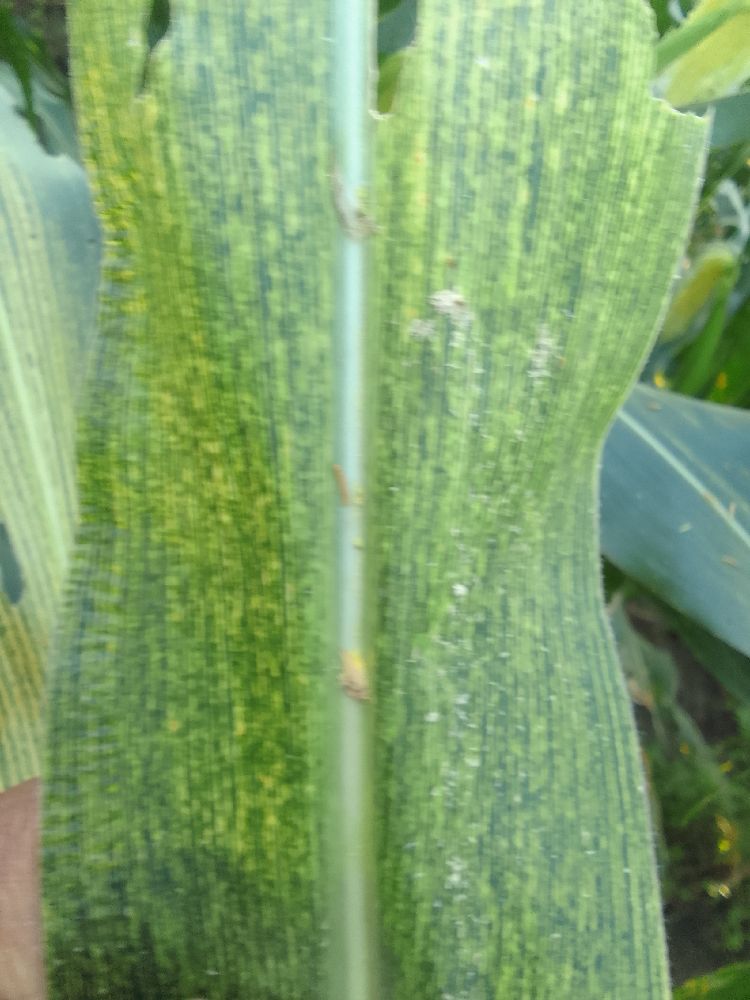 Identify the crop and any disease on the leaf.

maize, maize streak virus
